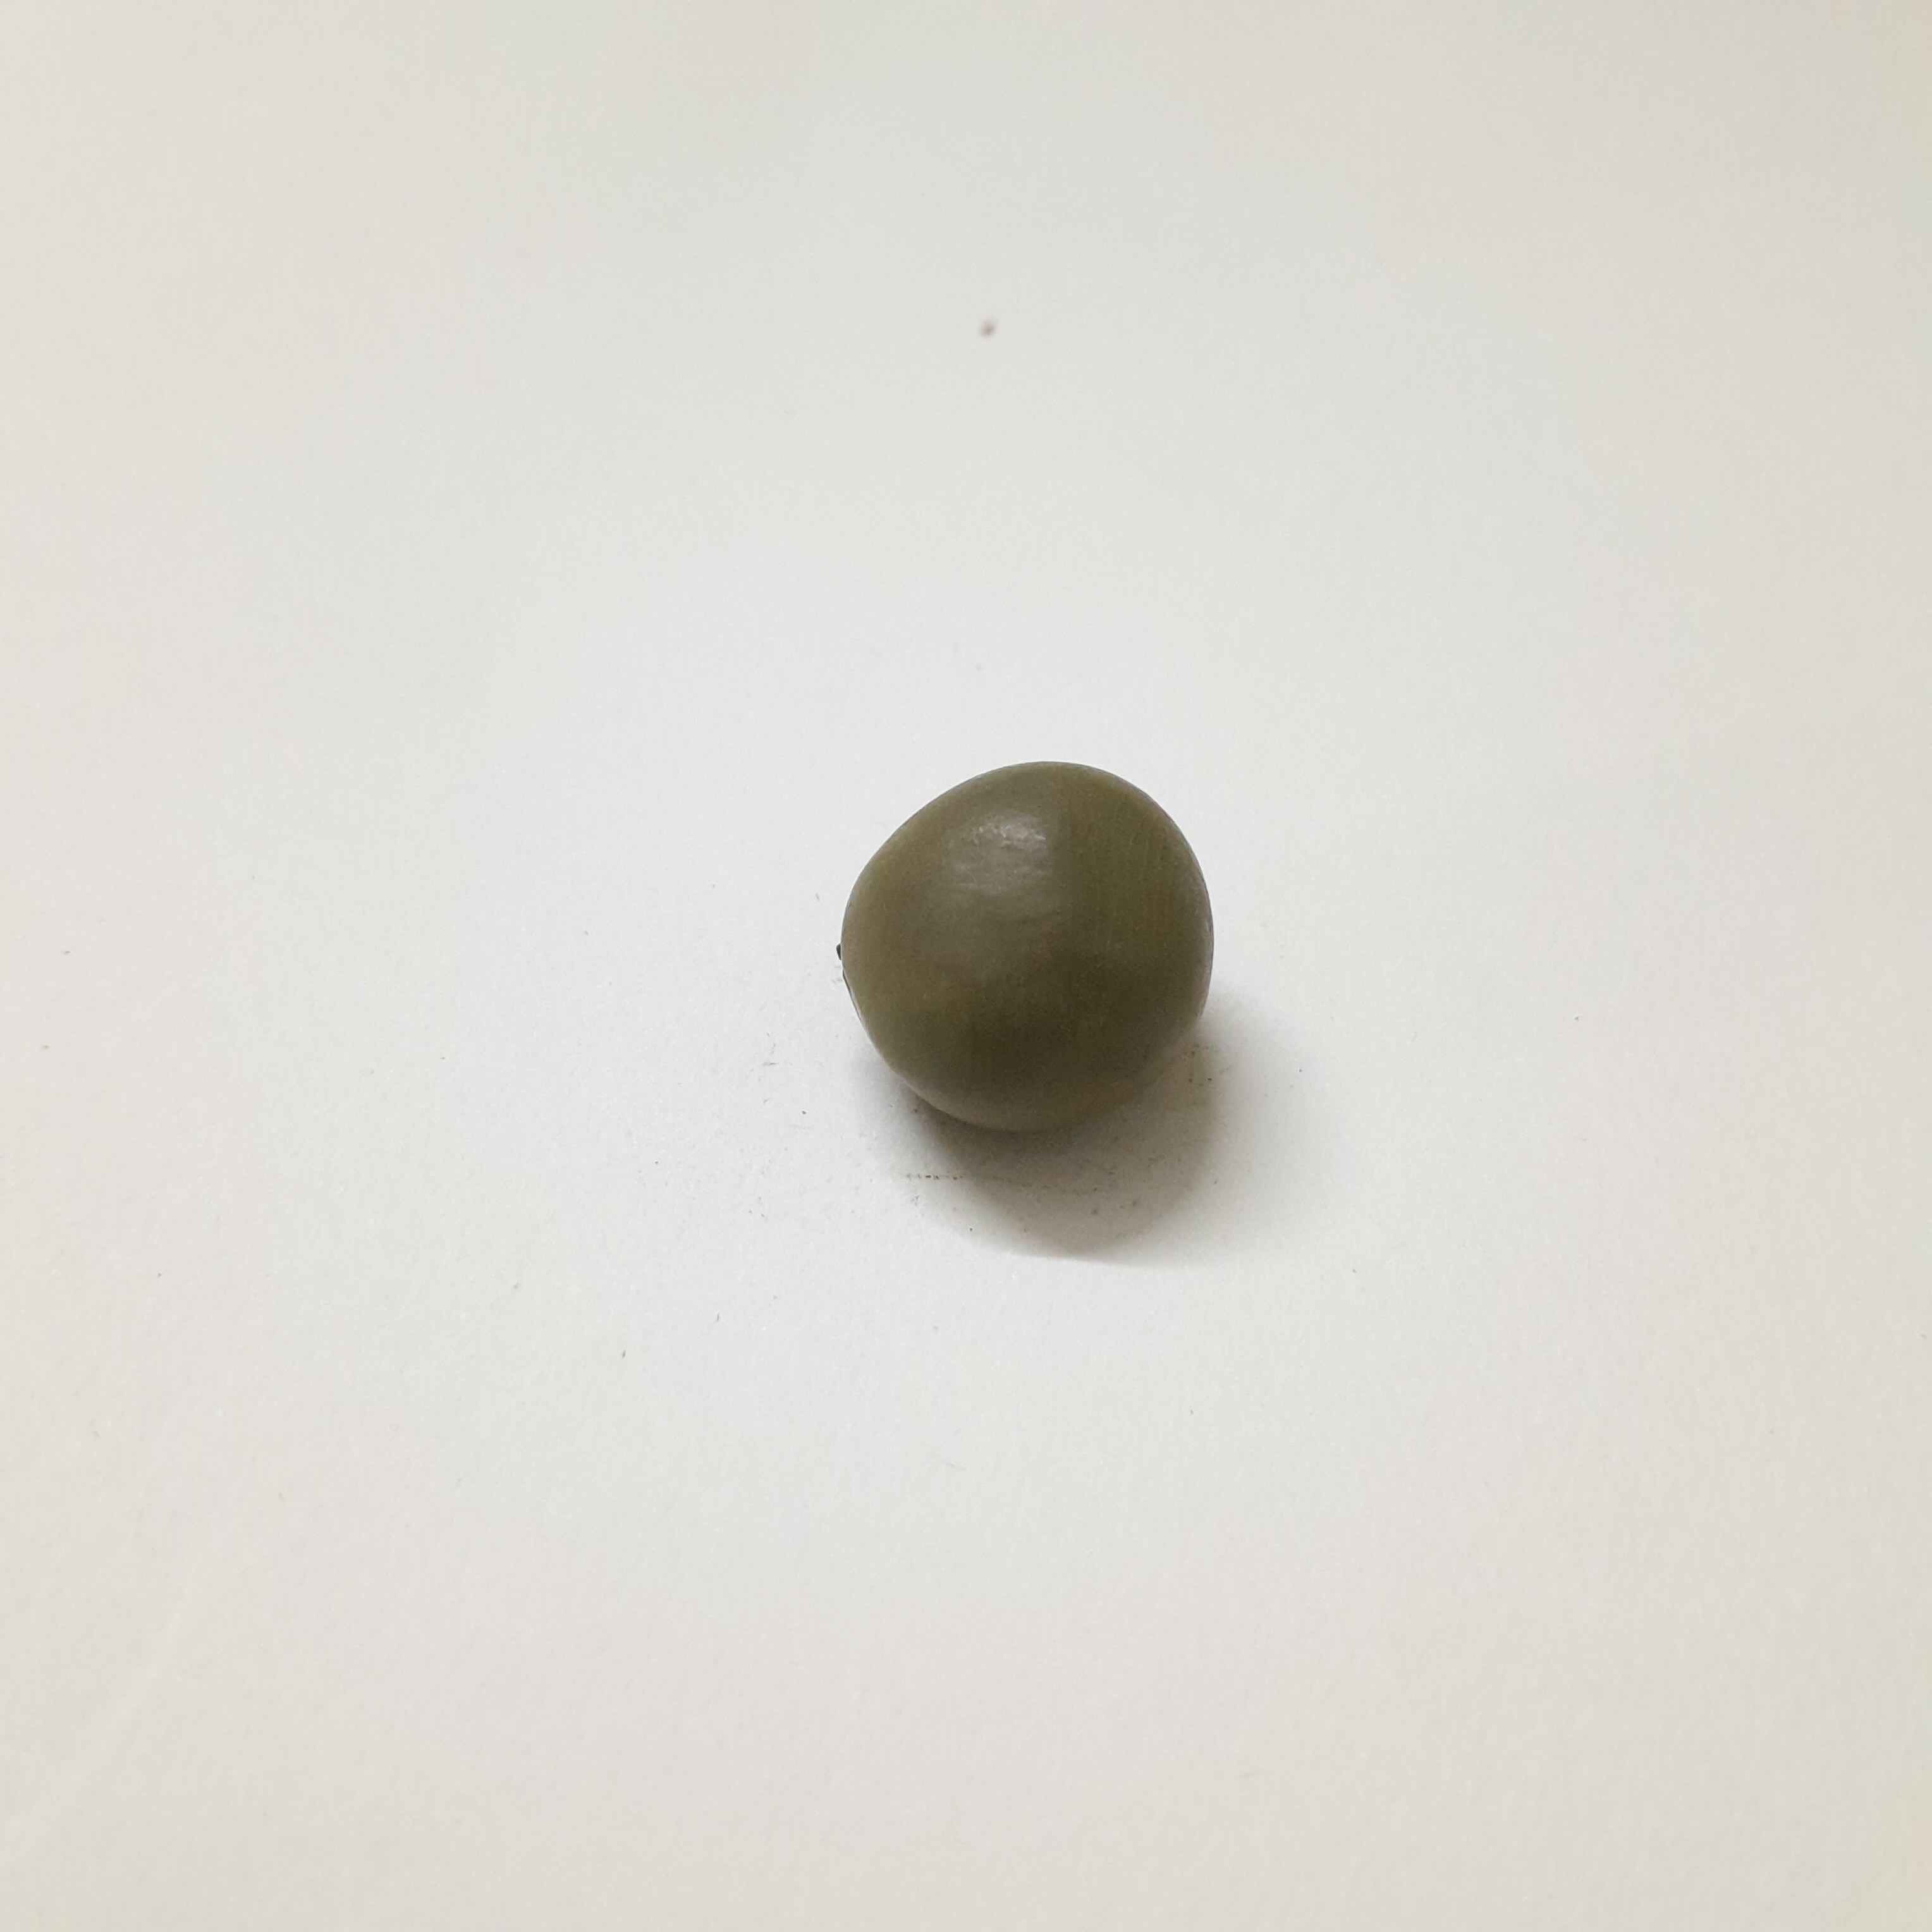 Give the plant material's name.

sagargota
